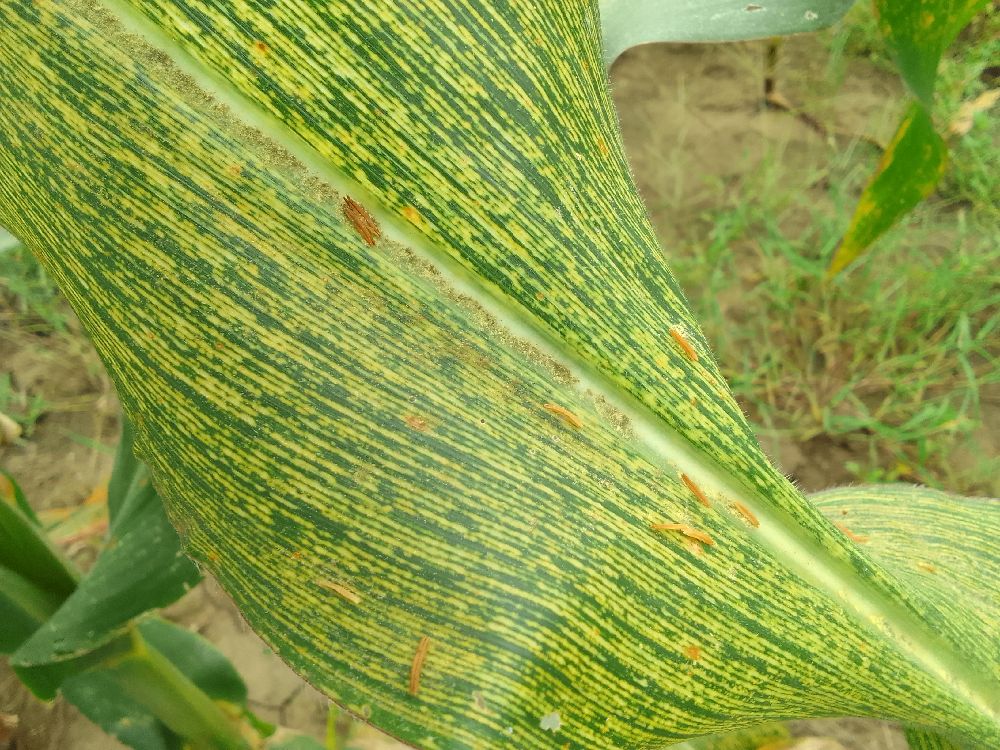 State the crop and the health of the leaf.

maize, maize streak virus
